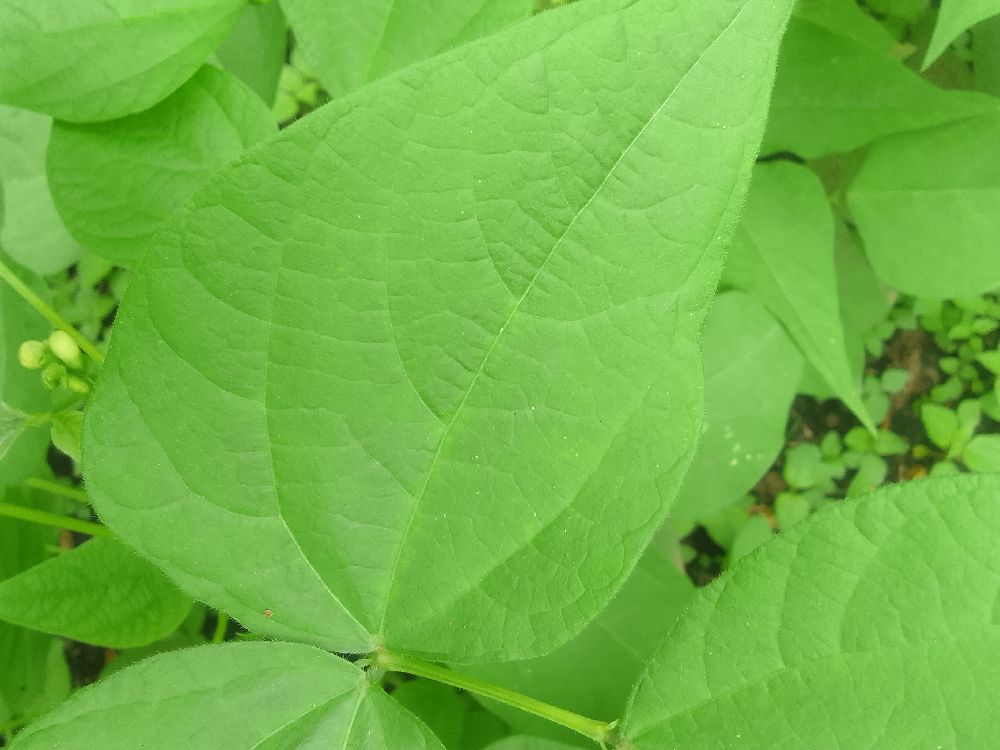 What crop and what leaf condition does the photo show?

common bean, healthy
